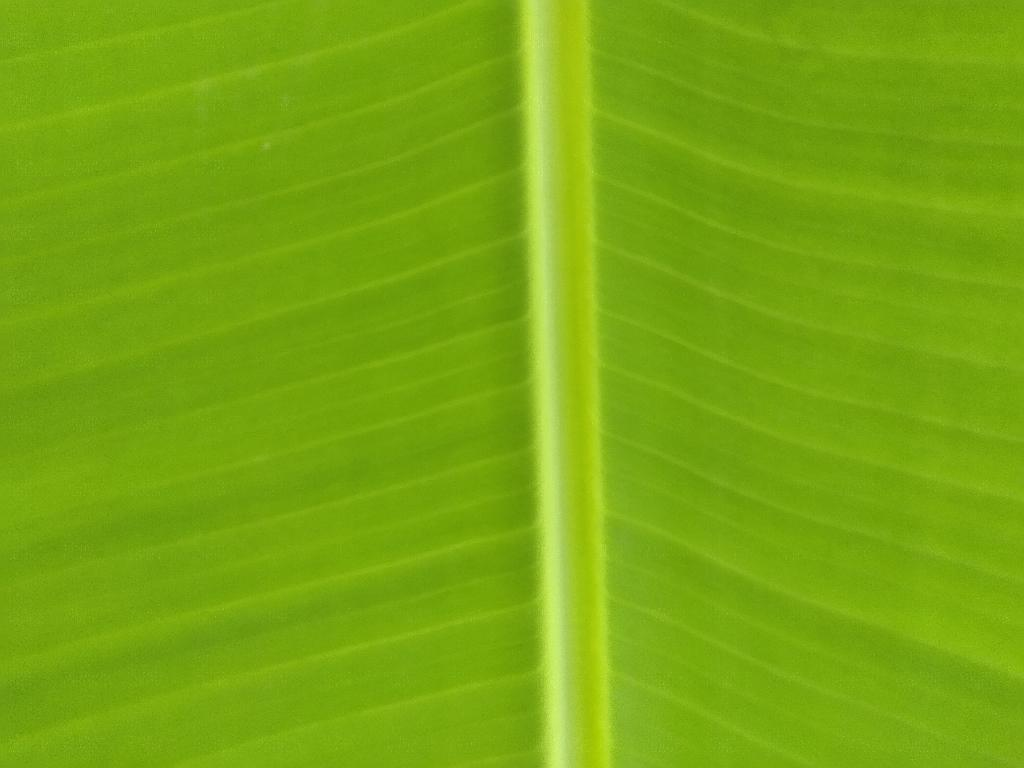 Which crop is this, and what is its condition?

banana, healthy
